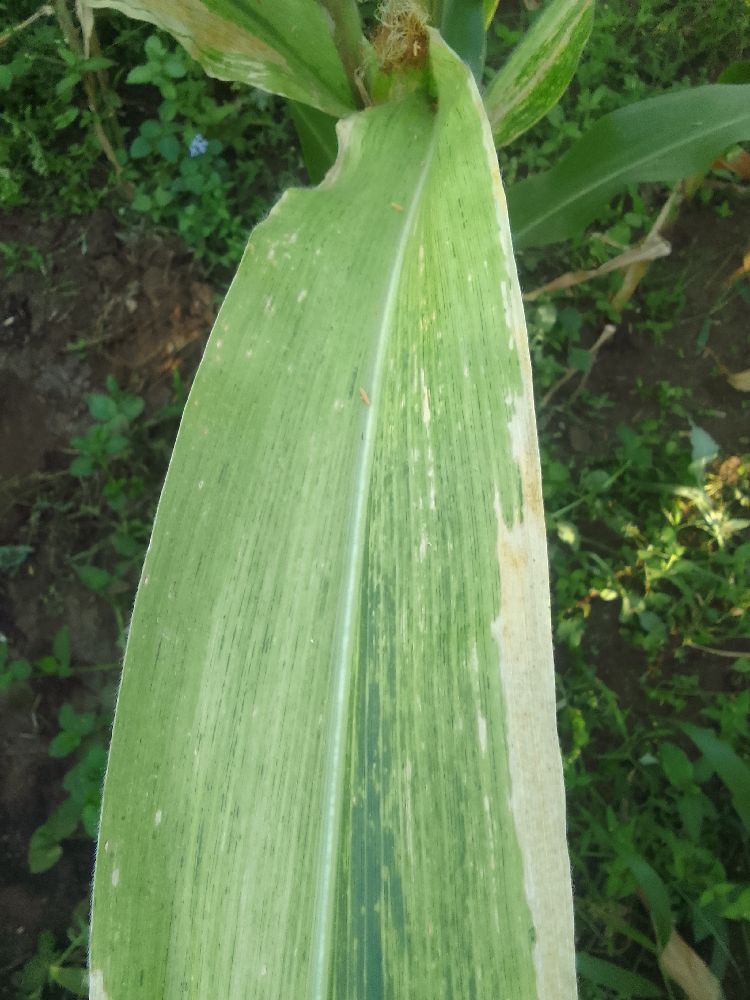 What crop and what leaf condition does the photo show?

maize, maize lethal necrosis
